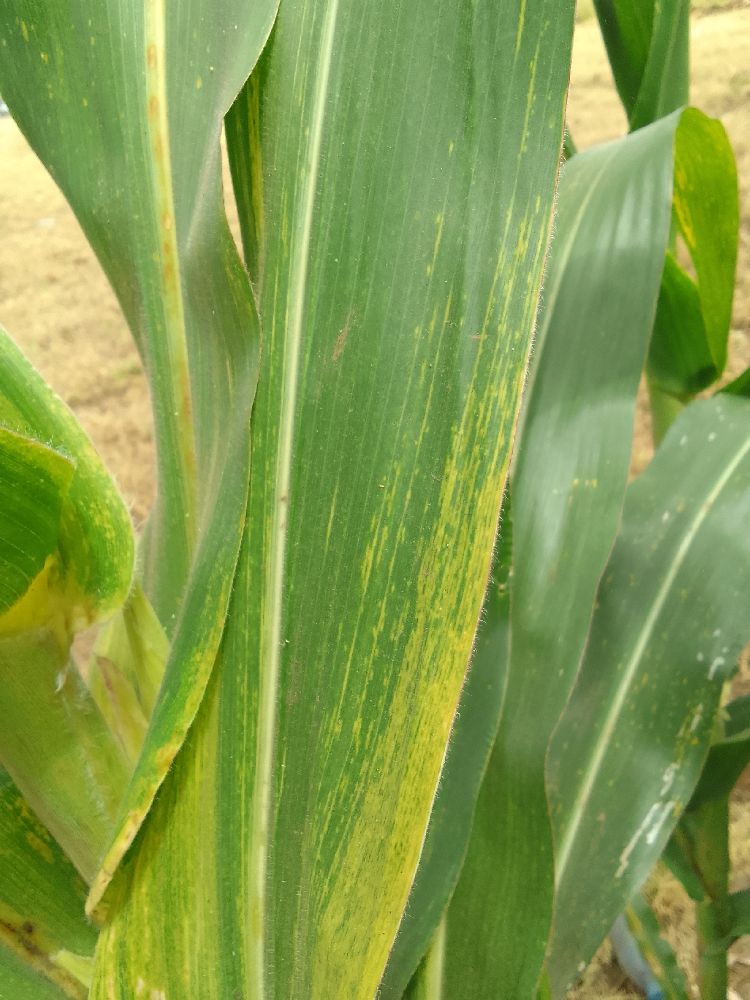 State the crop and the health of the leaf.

maize, maize lethal necrosis
